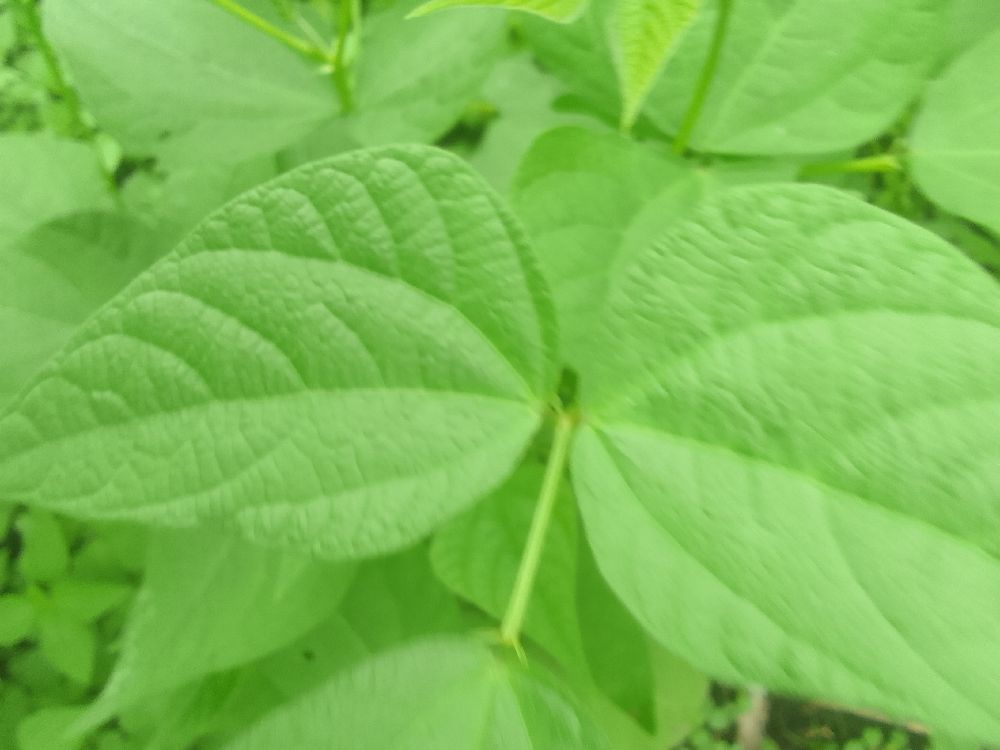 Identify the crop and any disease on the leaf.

common bean, healthy
